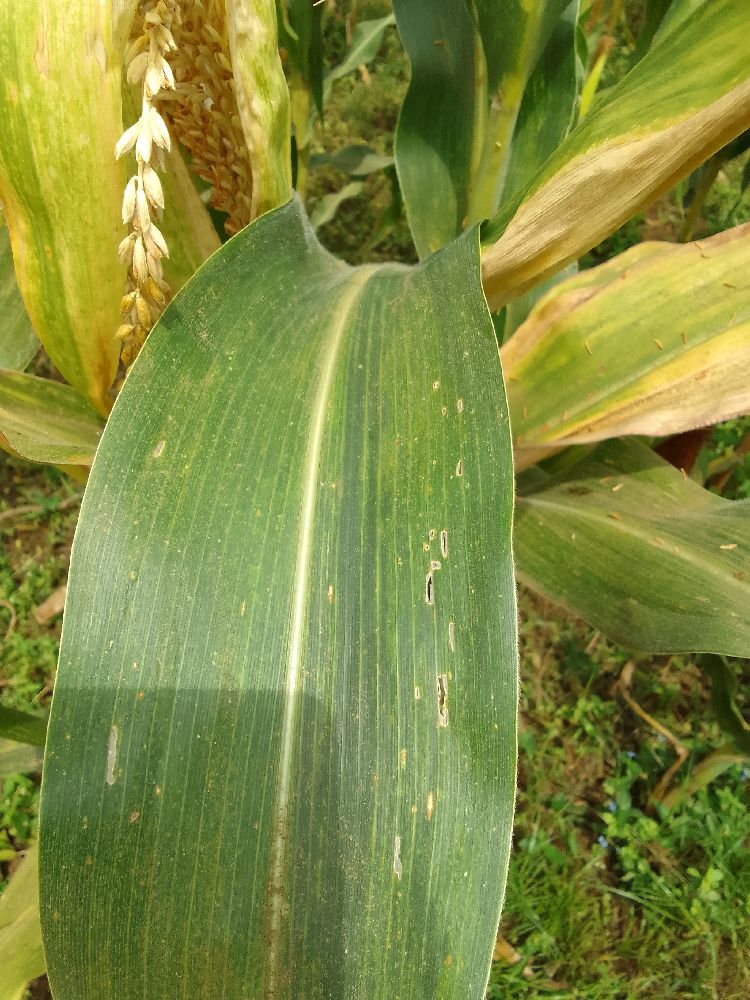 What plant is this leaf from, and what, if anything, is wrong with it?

maize, maize lethal necrosis
